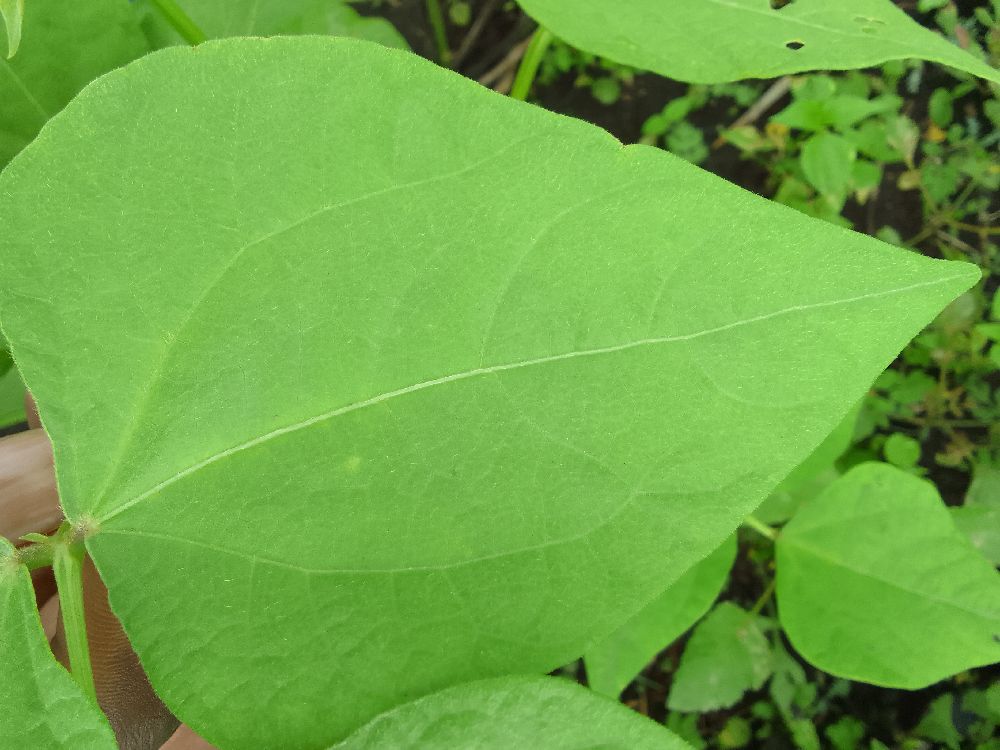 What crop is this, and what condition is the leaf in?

common bean, healthy
